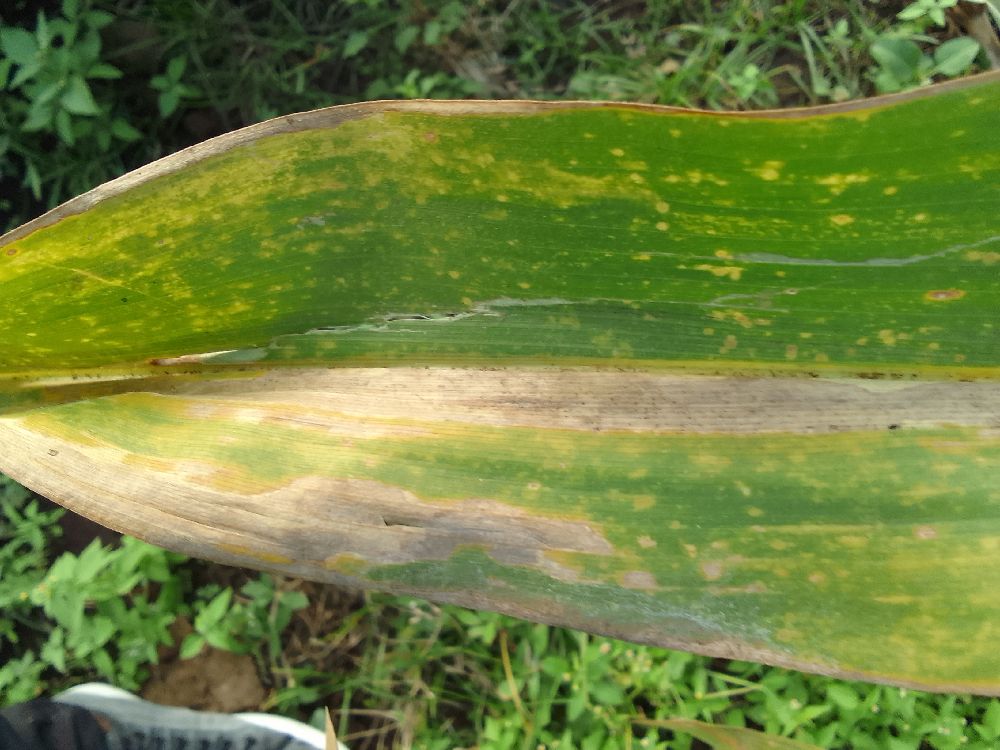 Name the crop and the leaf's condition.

maize, maize lethal necrosis
